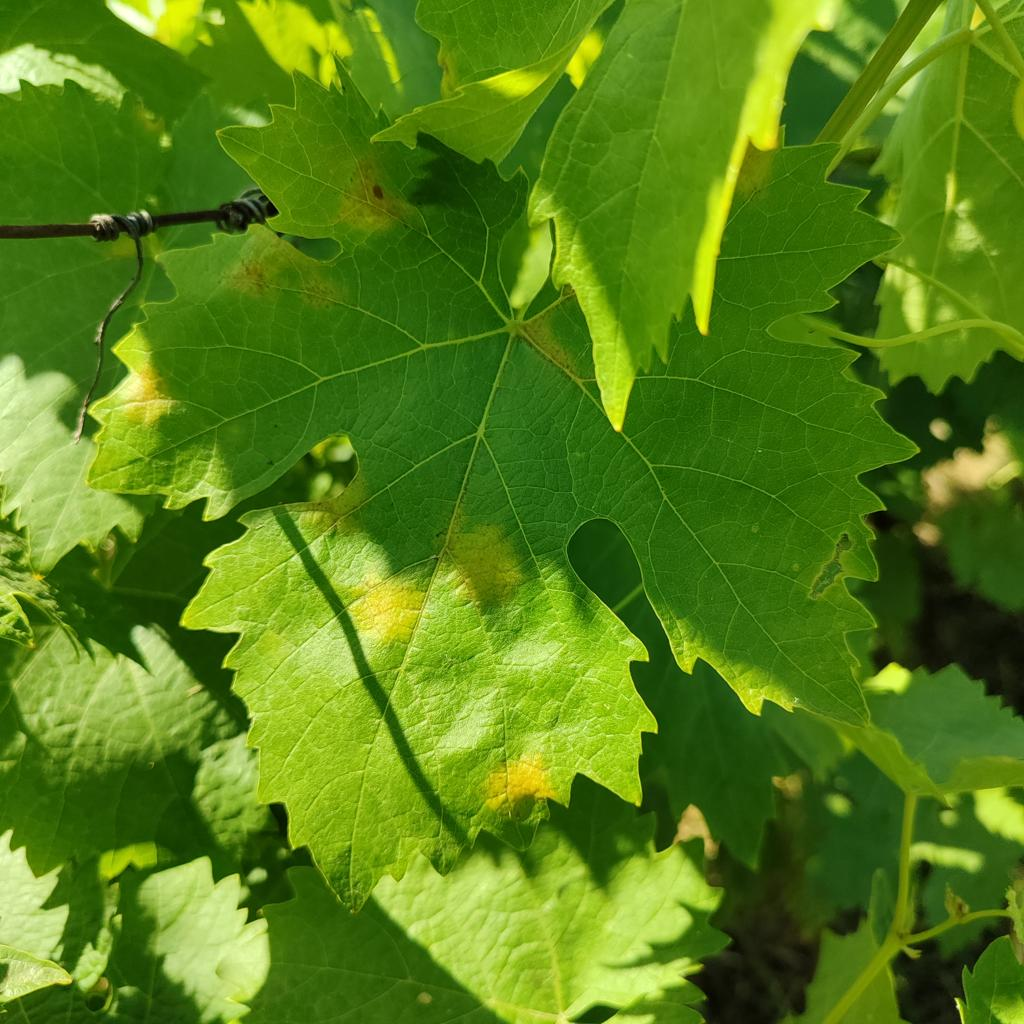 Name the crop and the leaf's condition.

grapevine, downy mildew
